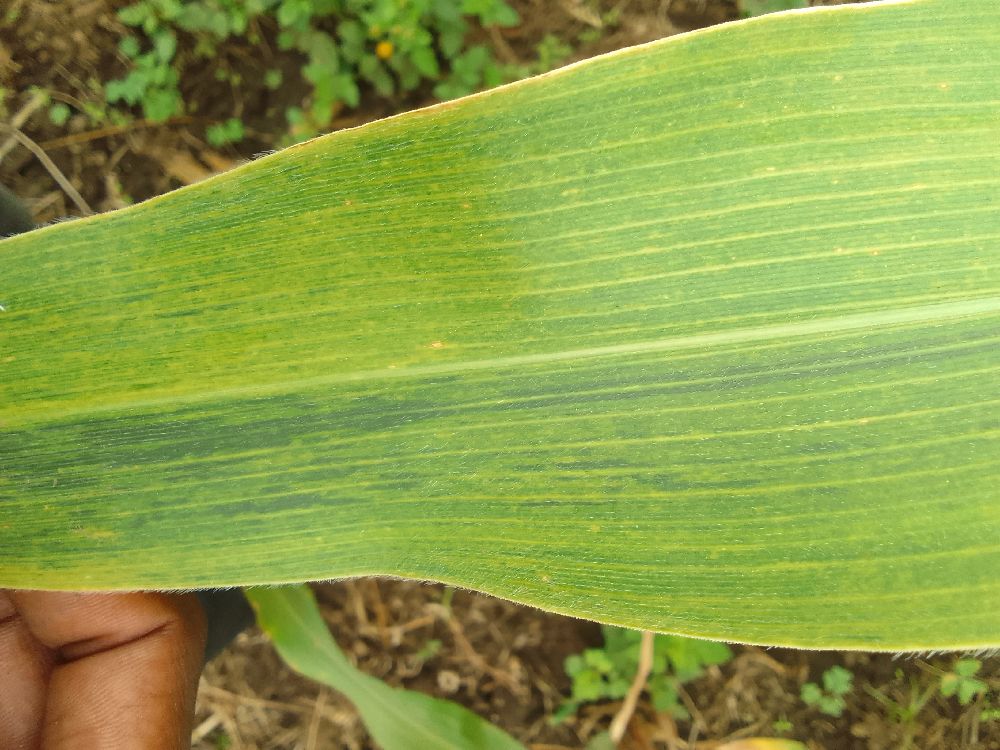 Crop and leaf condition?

maize, maize lethal necrosis
